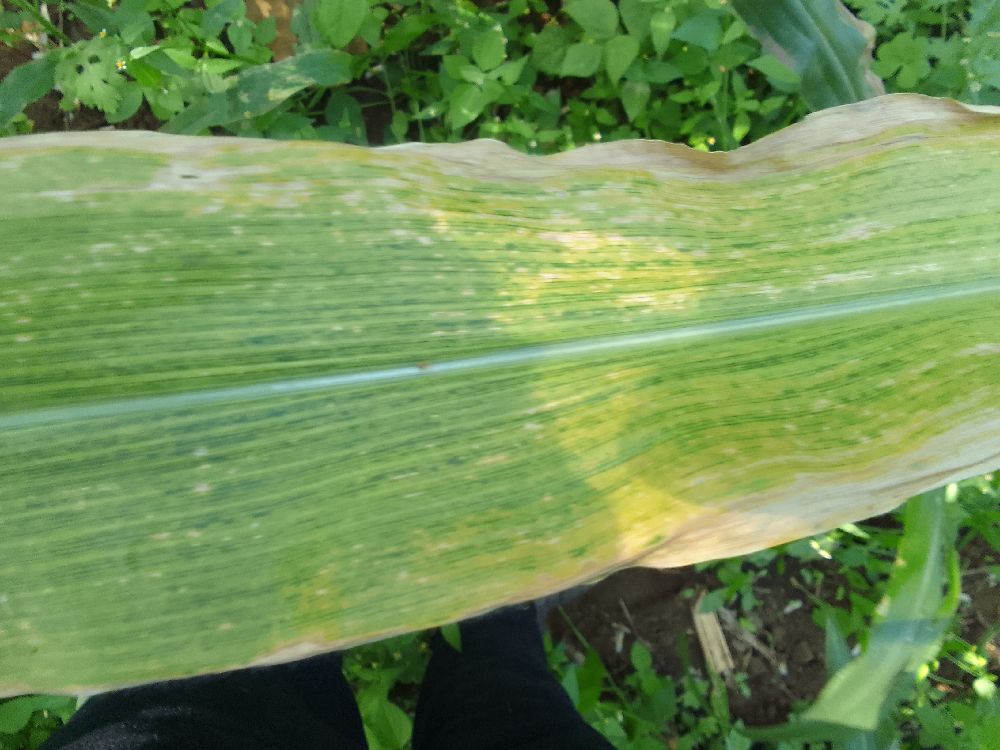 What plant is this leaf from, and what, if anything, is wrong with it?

maize, maize lethal necrosis
